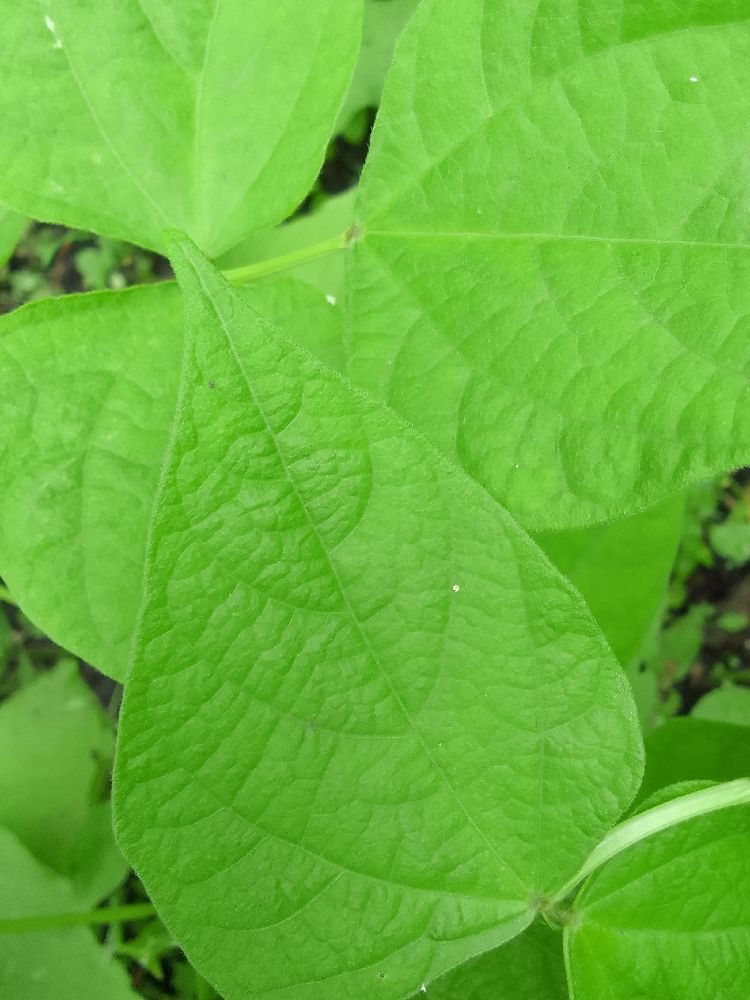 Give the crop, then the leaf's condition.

common bean, healthy
